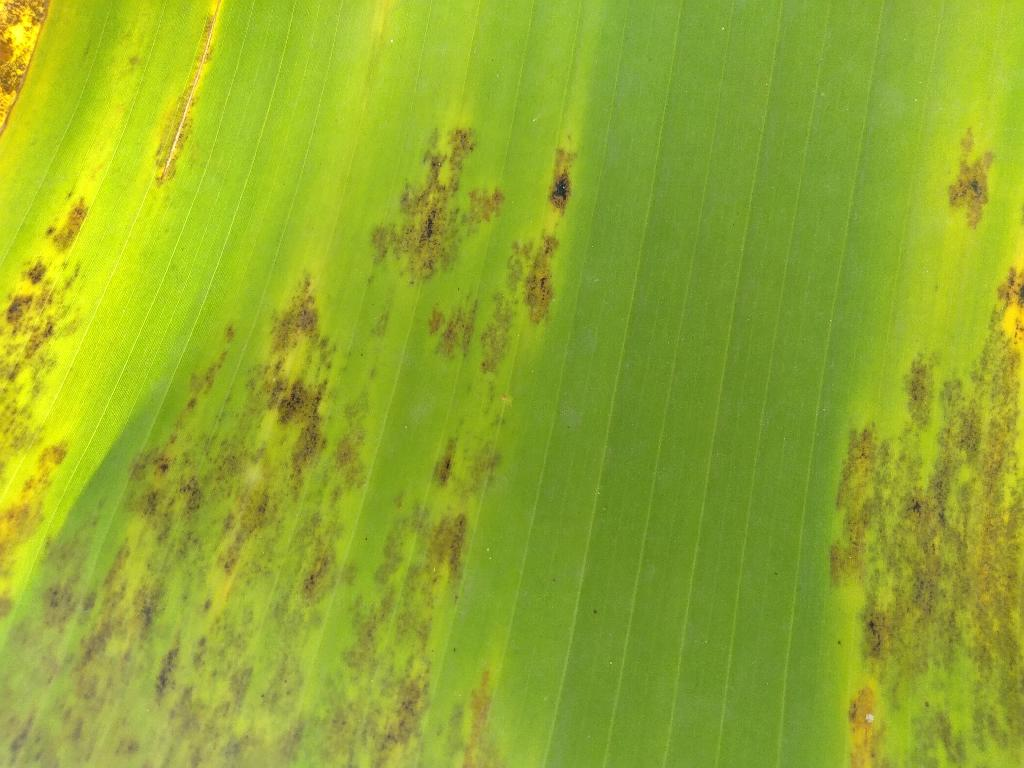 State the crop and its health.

banana, black sigatoka
